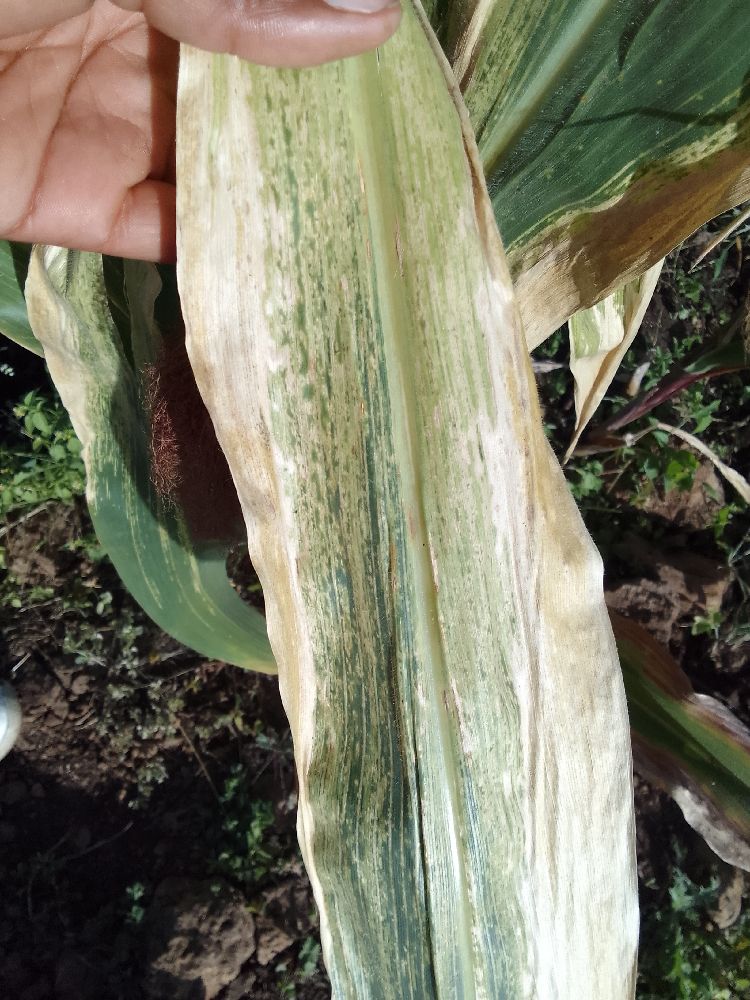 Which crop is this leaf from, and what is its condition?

maize, maize lethal necrosis
